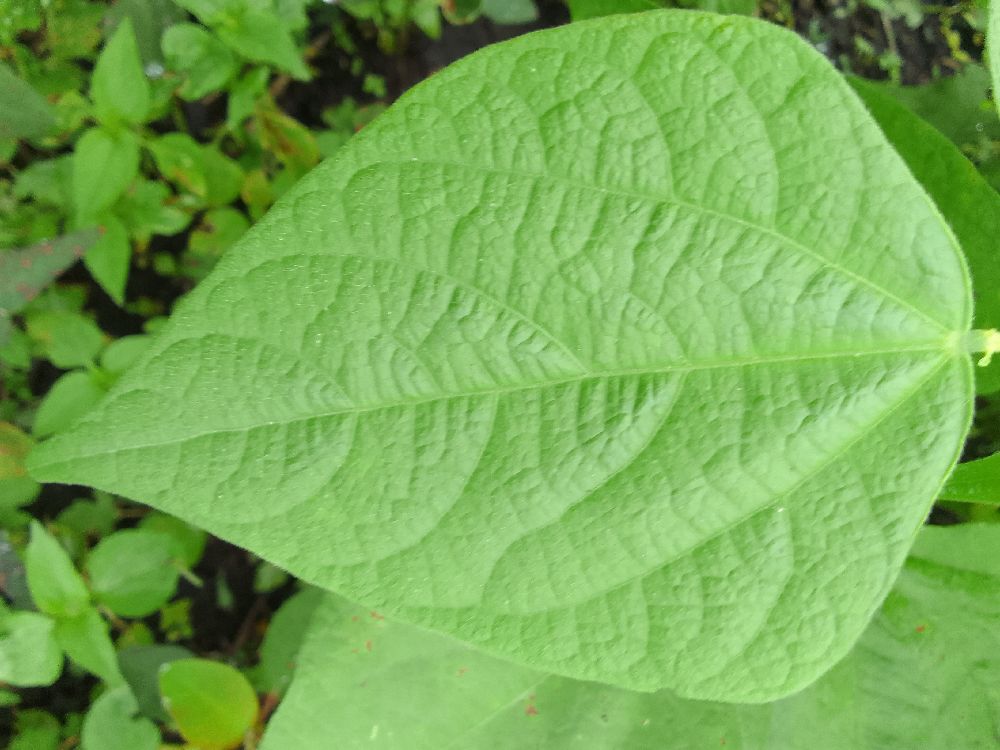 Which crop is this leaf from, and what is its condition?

common bean, healthy
